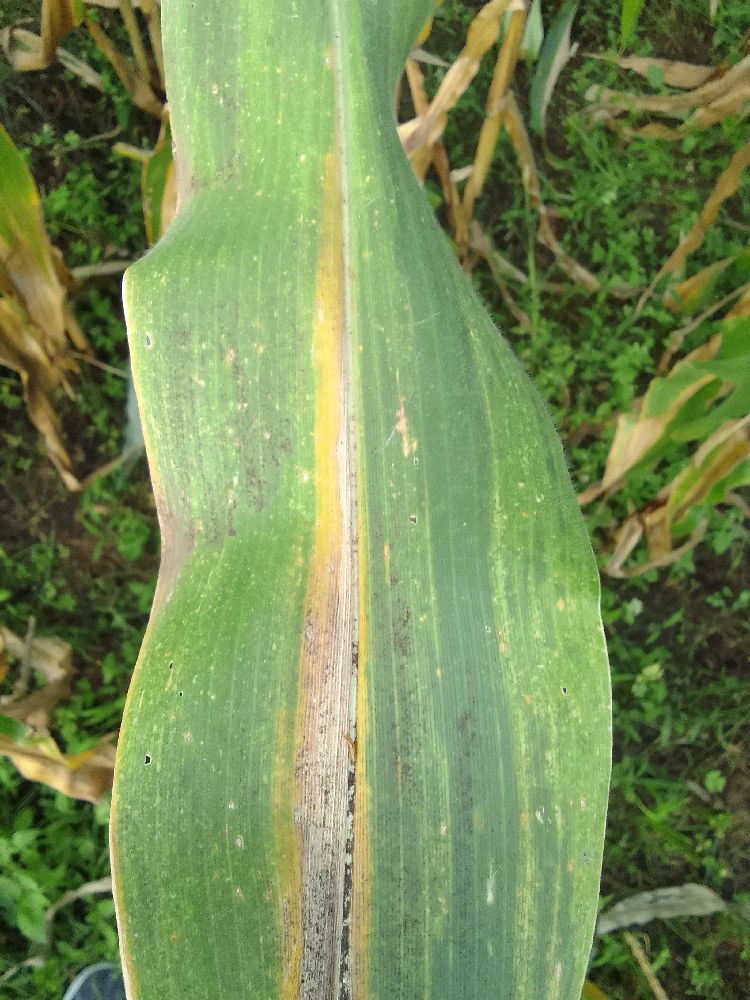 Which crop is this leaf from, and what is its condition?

maize, maize lethal necrosis
